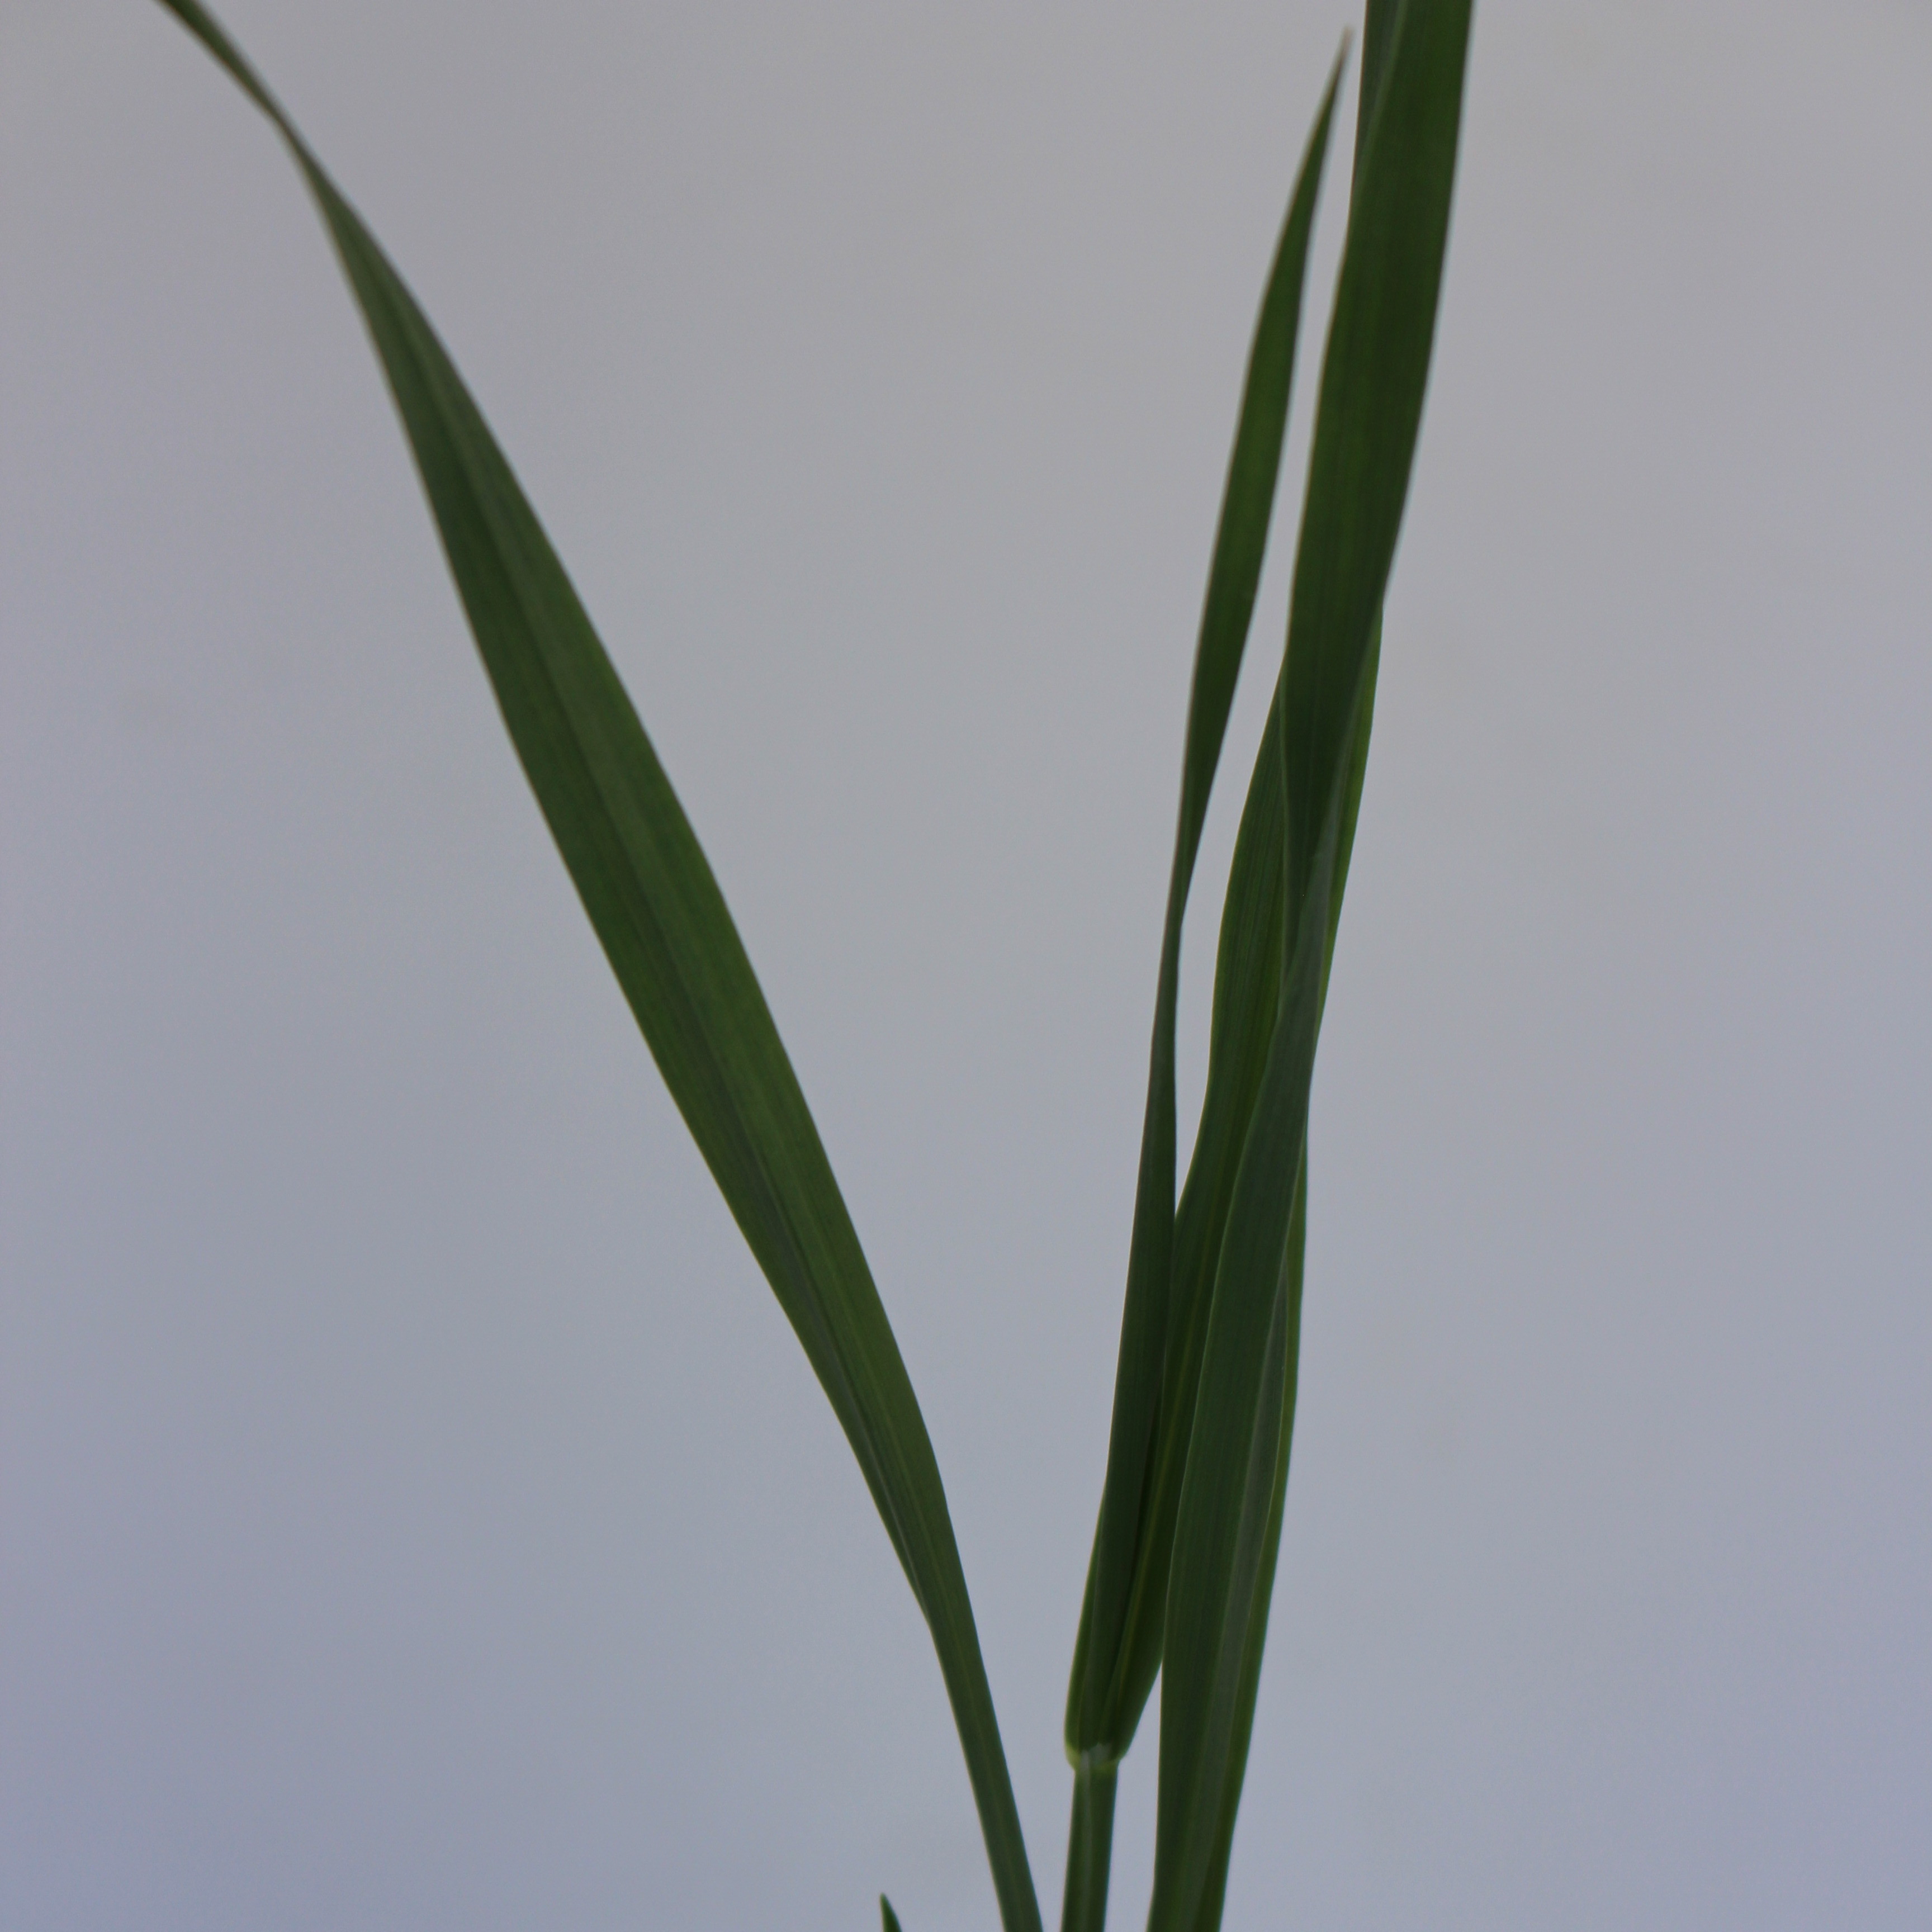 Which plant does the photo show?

Avena sterilis
